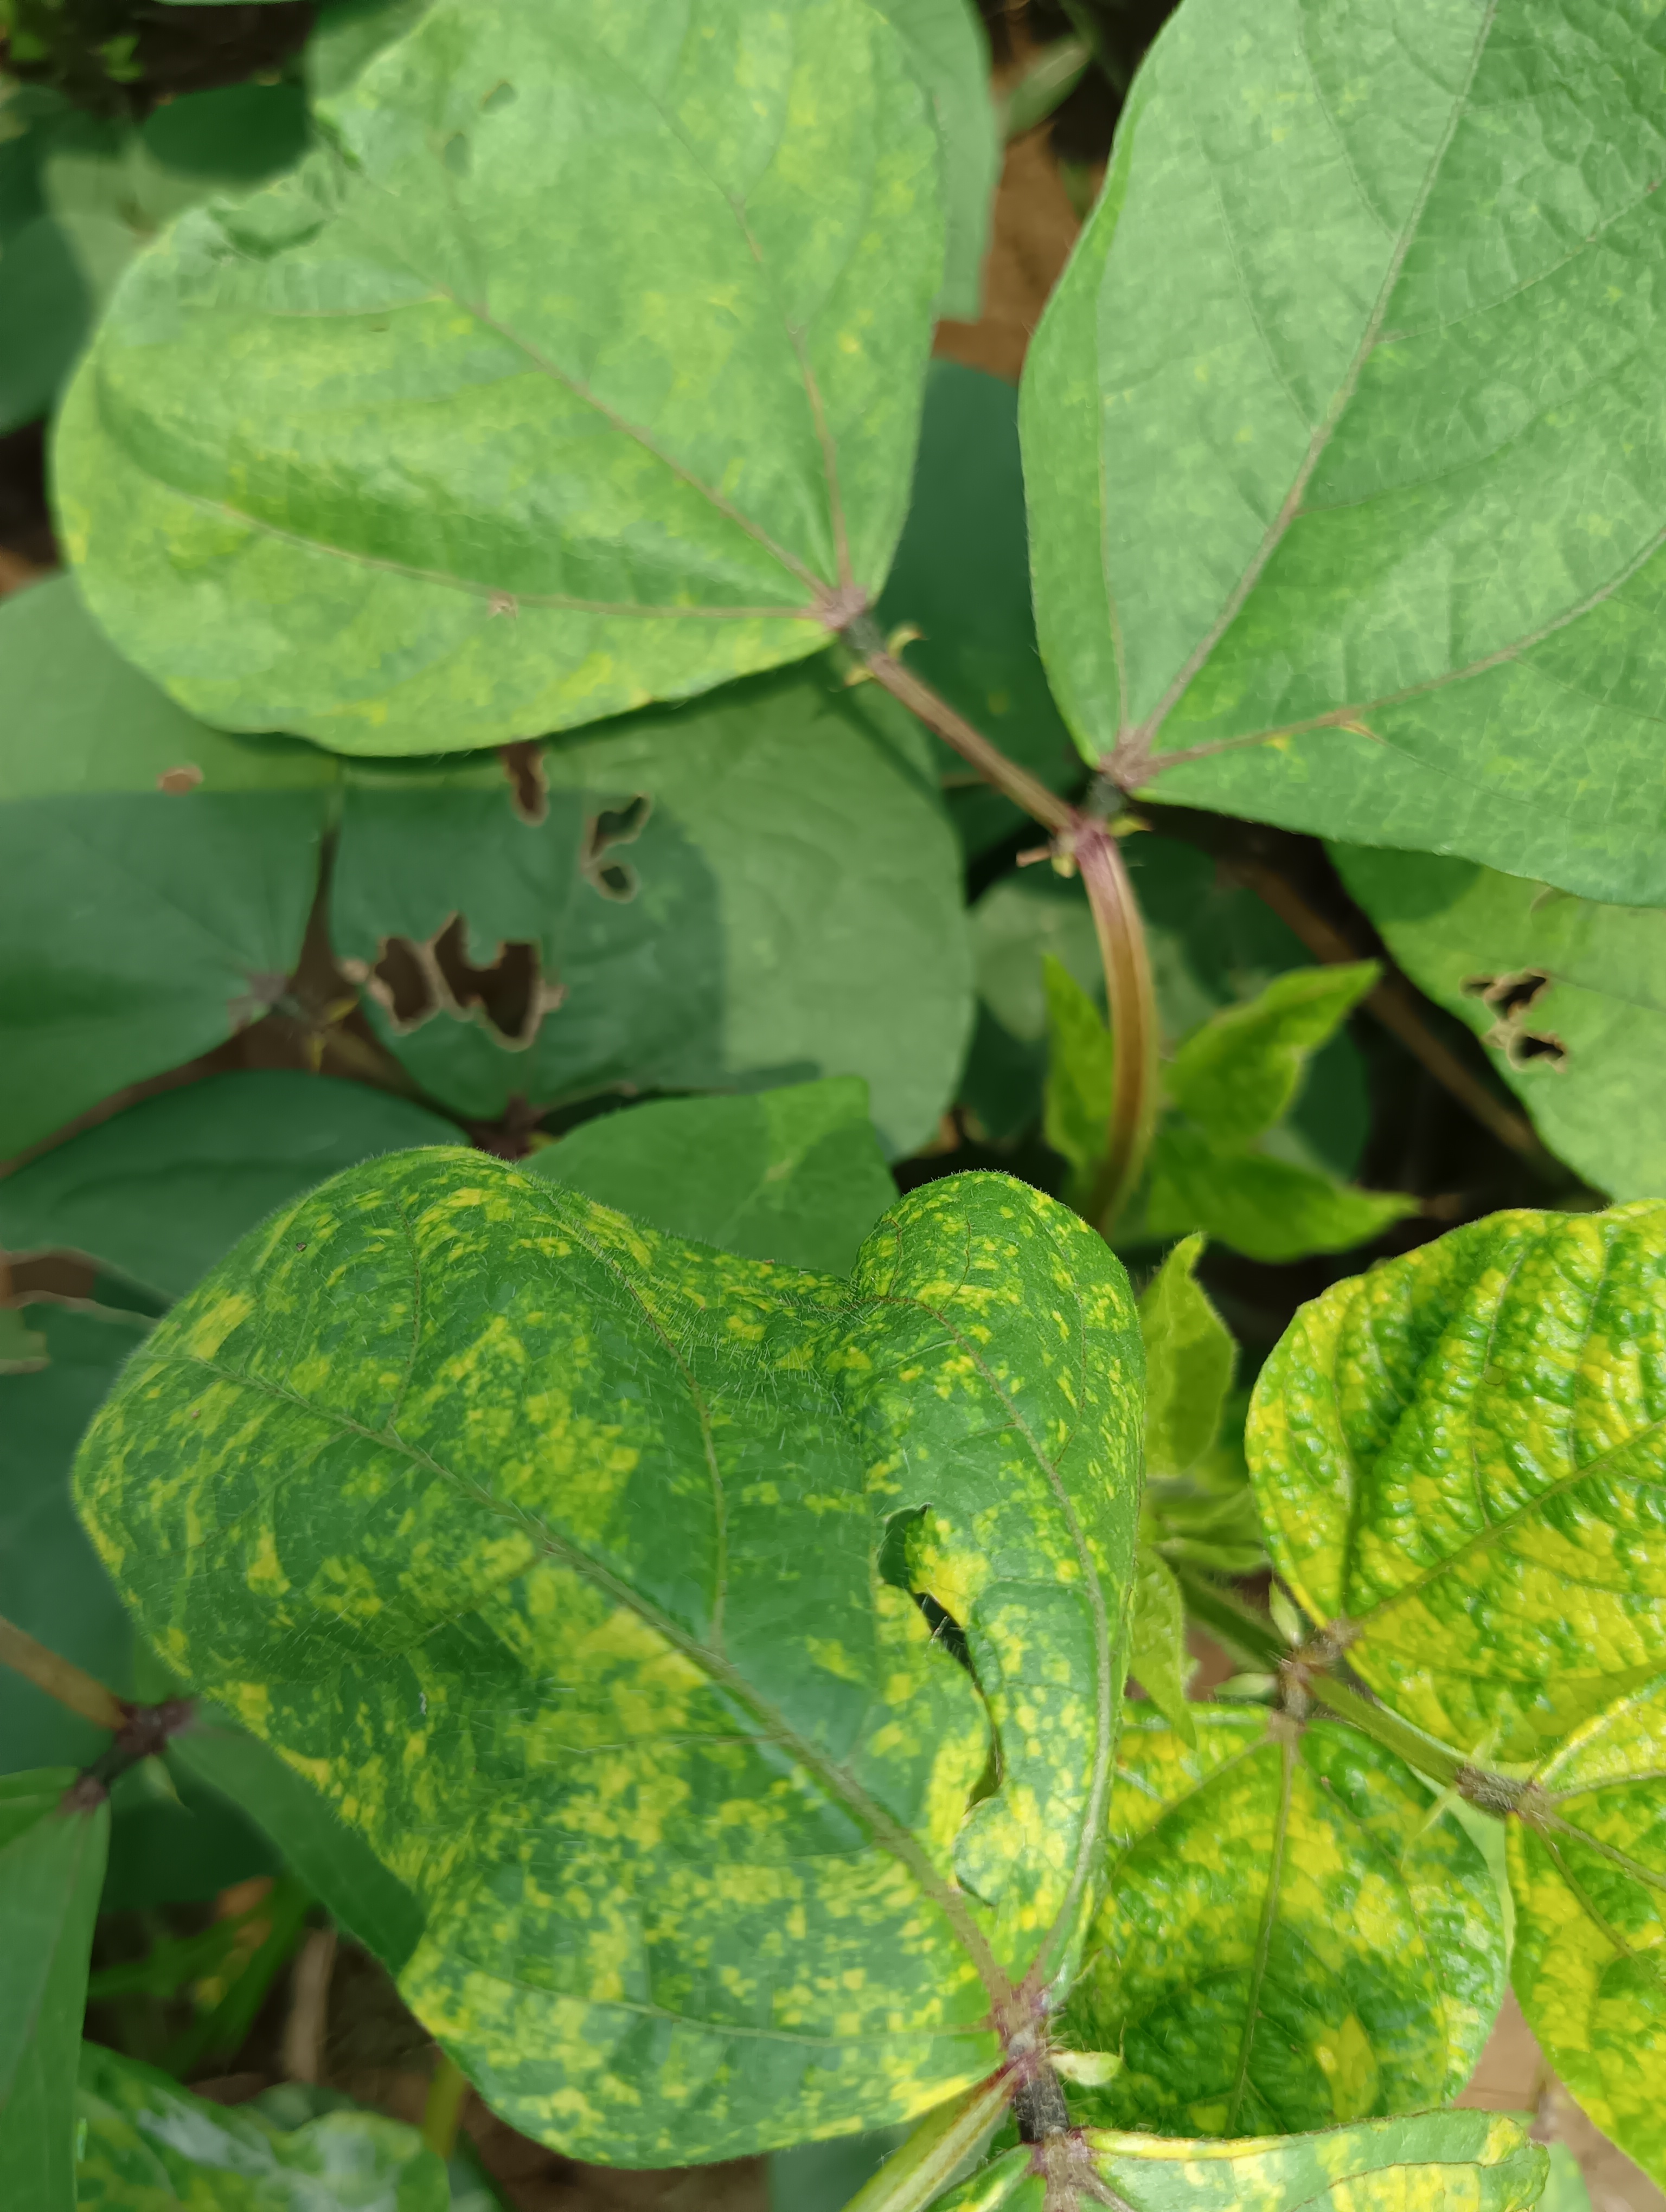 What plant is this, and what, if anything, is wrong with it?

mungbean, yellow mosaic
